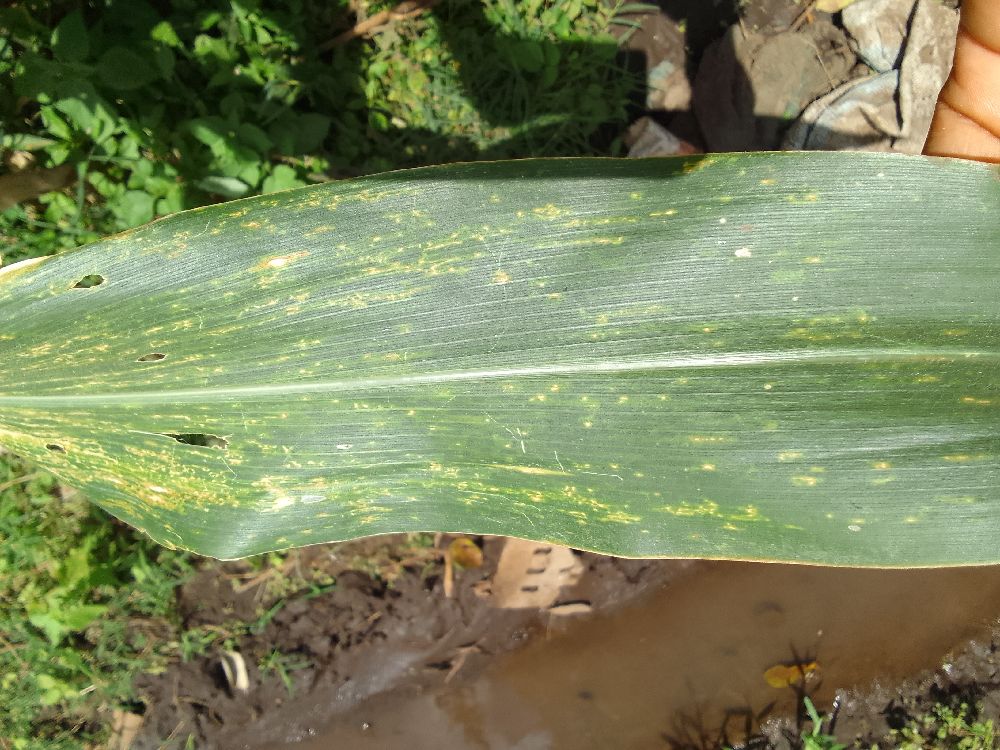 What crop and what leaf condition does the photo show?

maize, maize lethal necrosis
